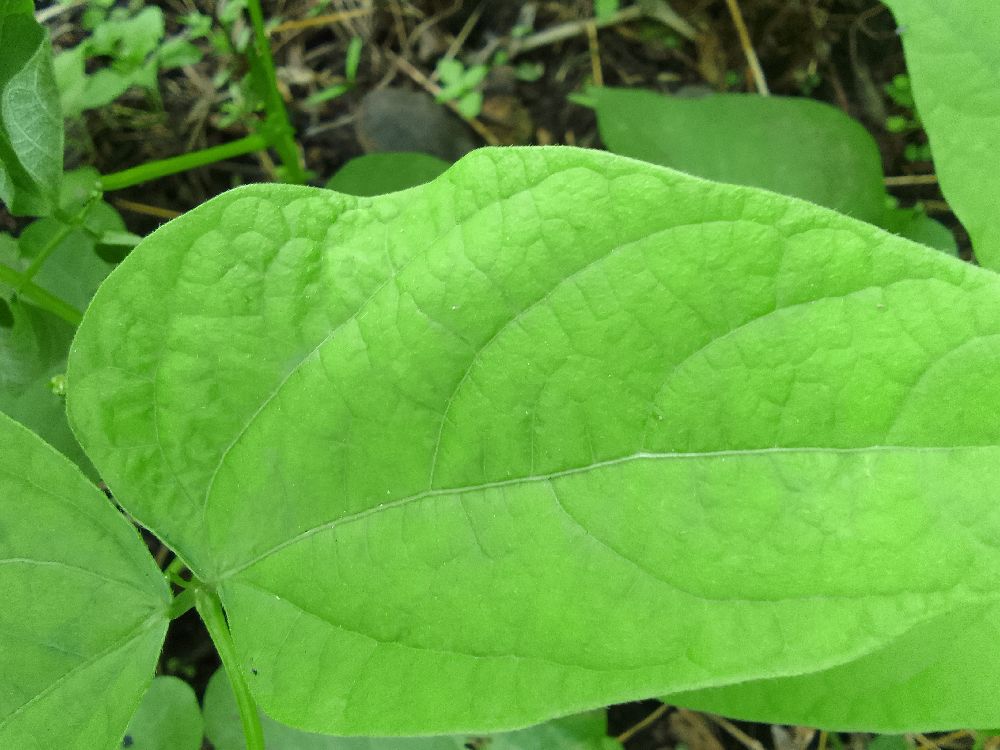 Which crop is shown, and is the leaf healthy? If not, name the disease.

common bean, healthy
